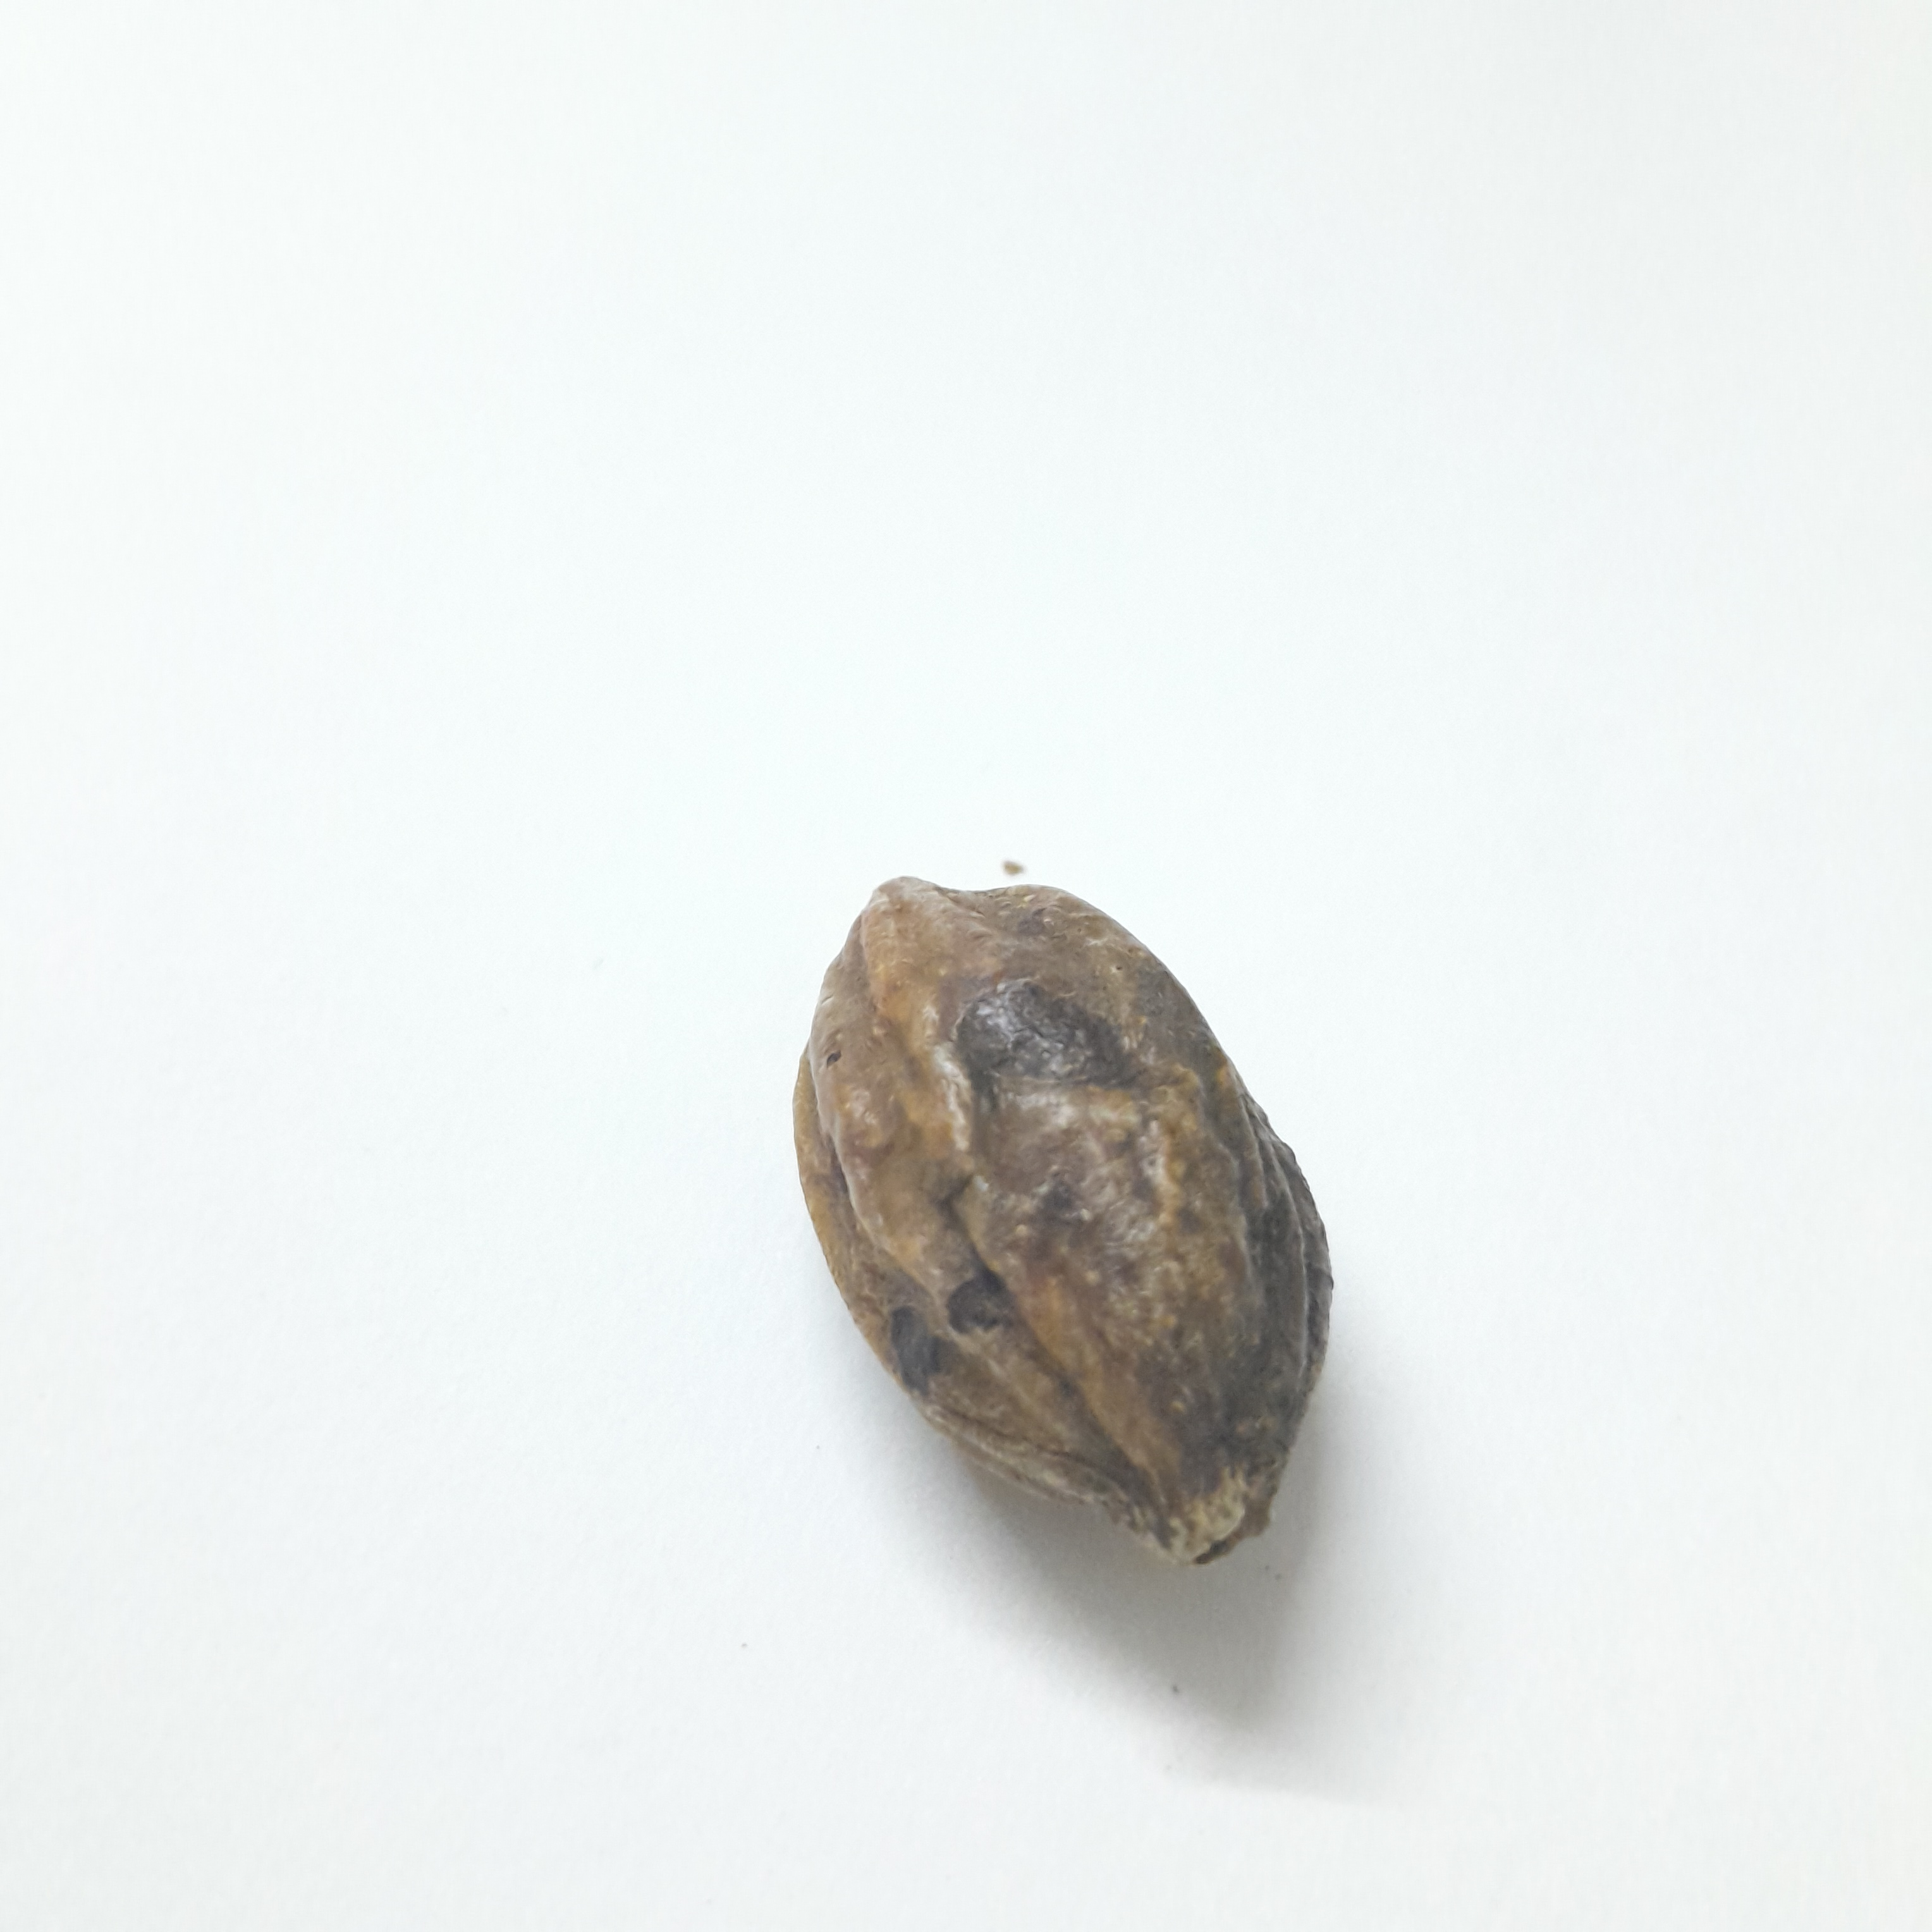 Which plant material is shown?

hirdaa
